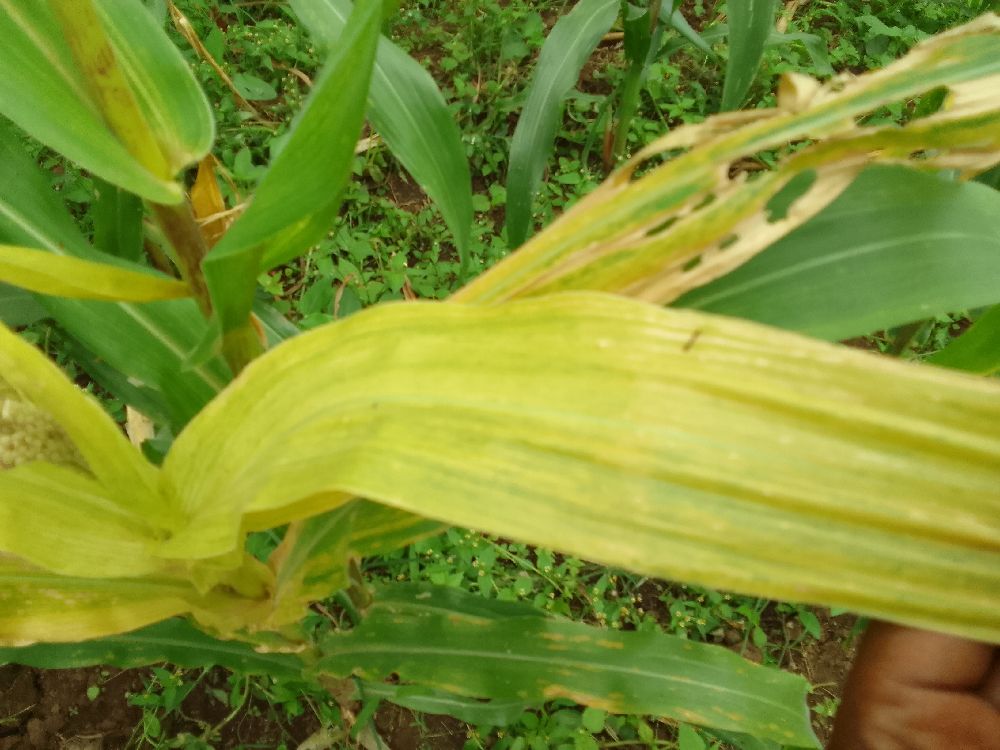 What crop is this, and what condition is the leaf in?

maize, maize lethal necrosis
